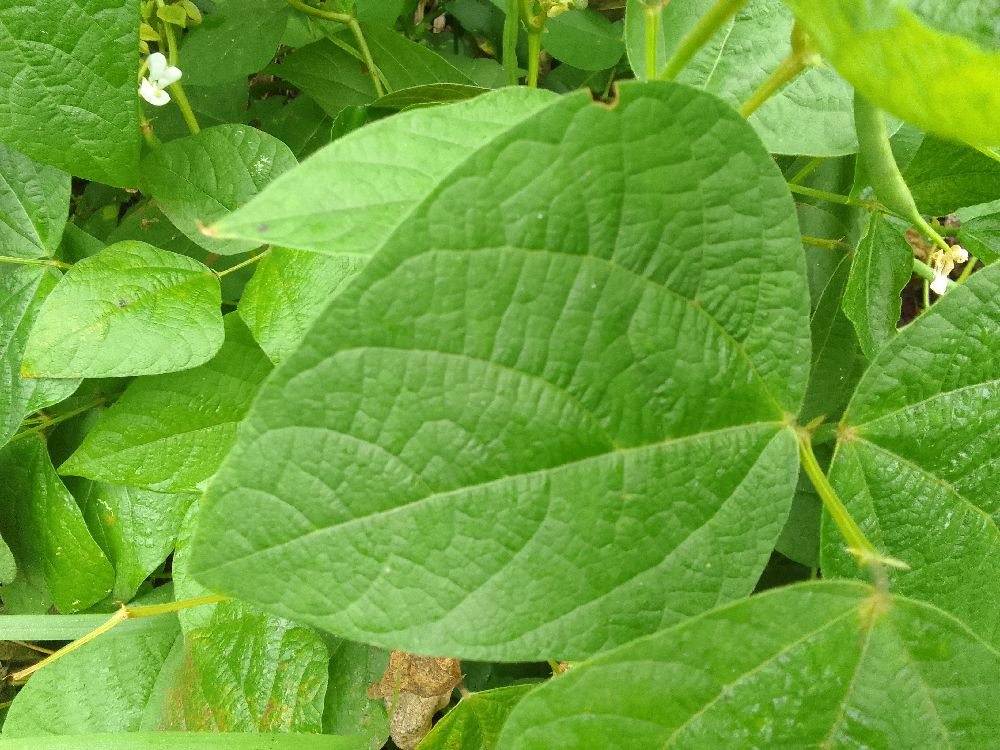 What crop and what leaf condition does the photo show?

common bean, healthy
